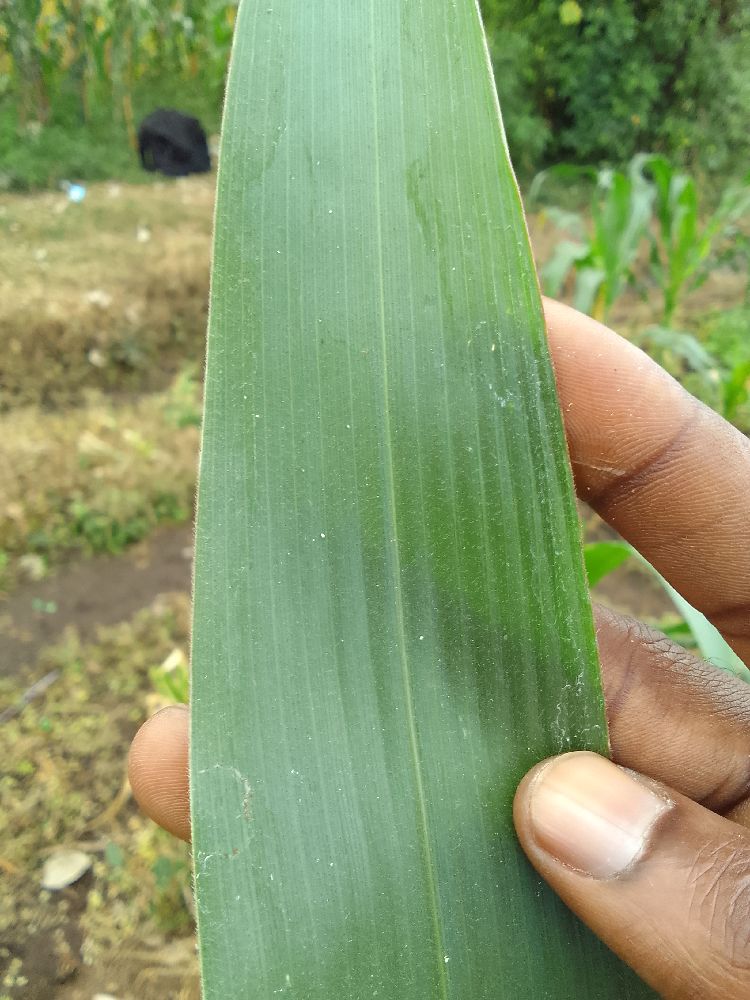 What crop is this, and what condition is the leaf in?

maize, healthy
